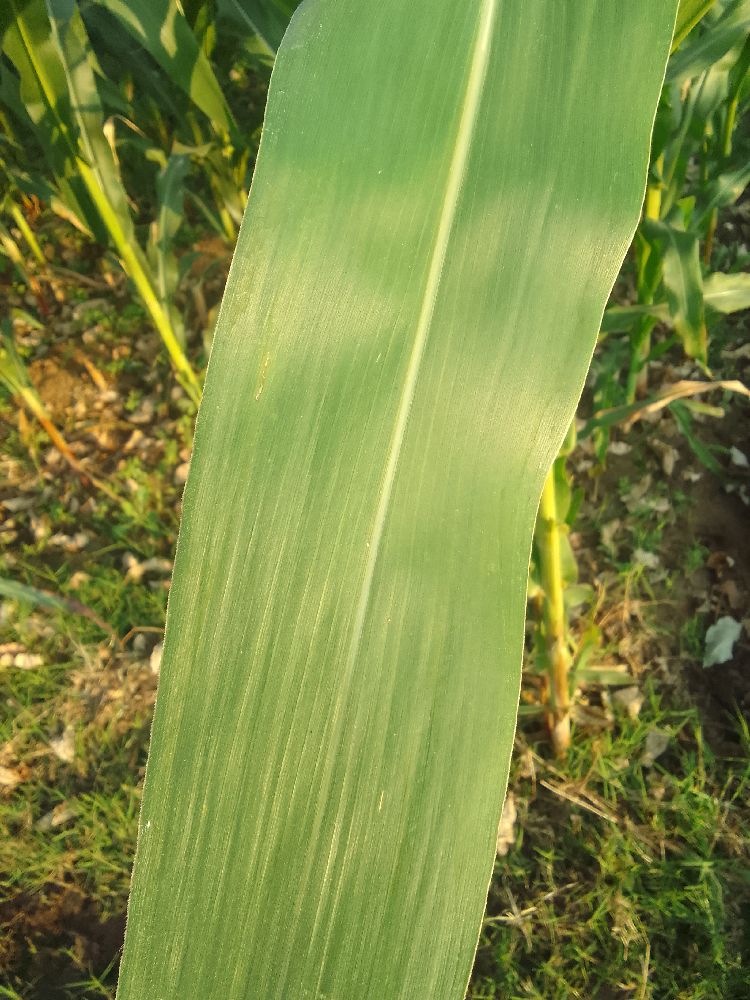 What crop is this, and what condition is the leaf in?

maize, healthy
